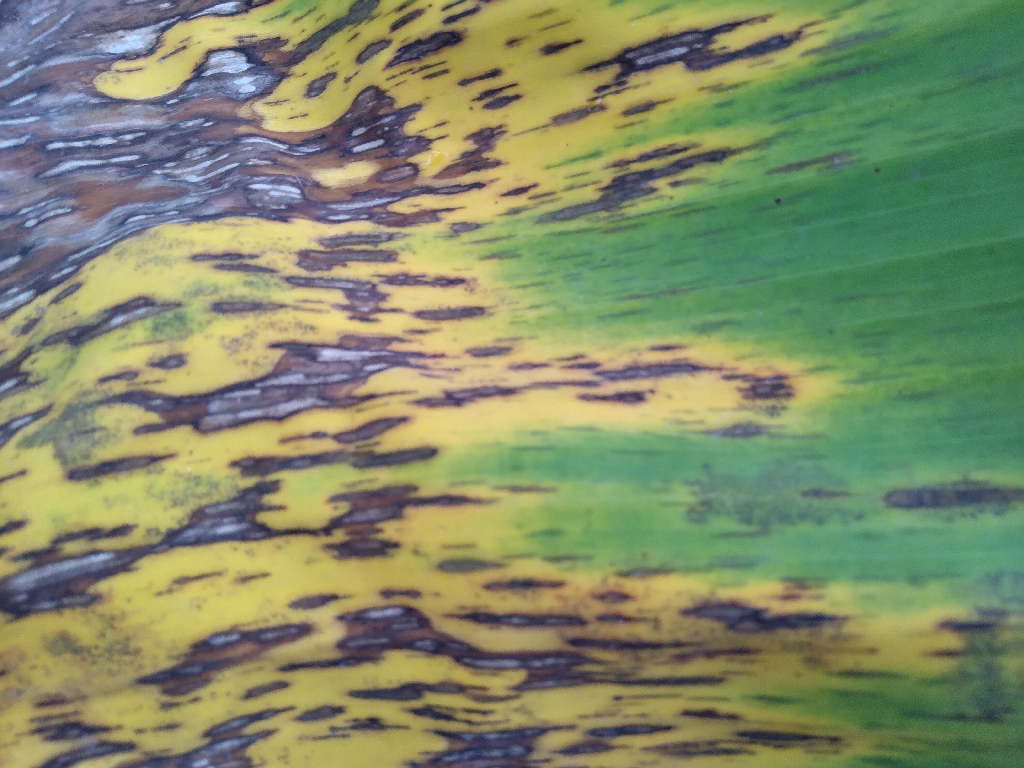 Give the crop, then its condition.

banana, black sigatoka
